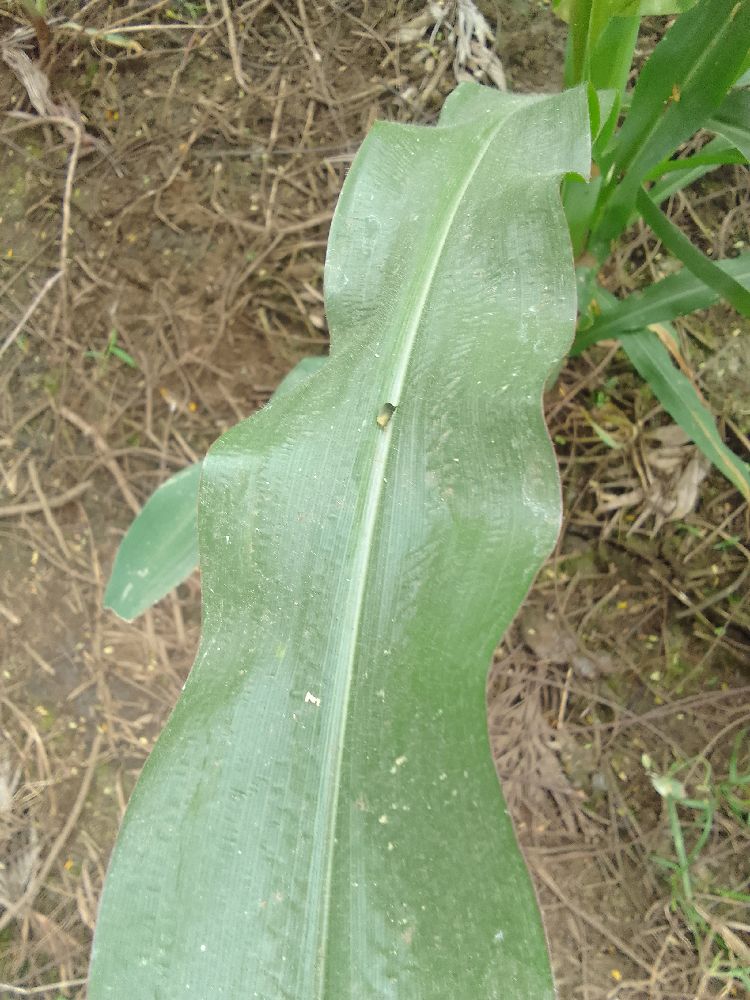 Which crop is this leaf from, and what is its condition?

maize, healthy
